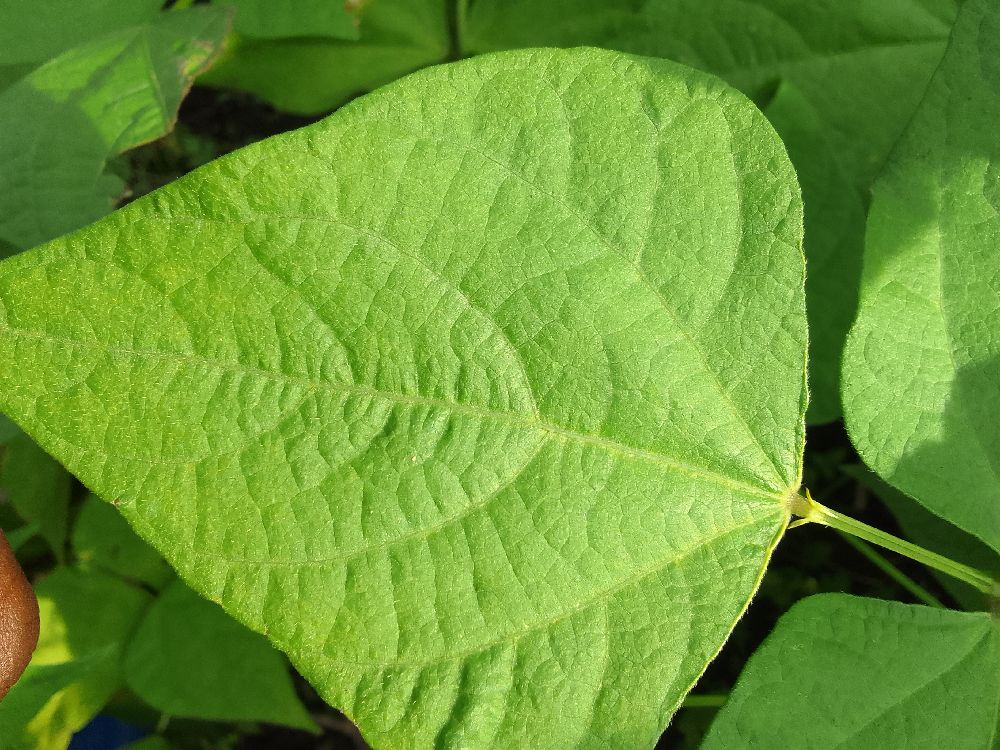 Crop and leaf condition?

common bean, healthy
